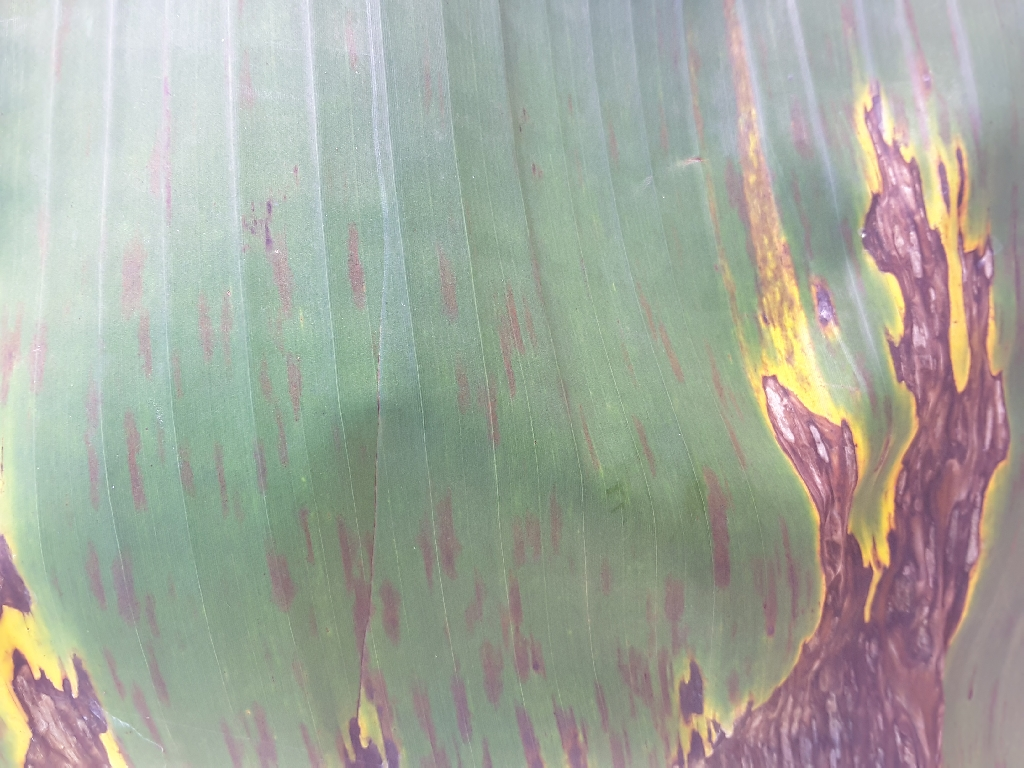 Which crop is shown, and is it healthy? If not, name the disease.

banana, black sigatoka
